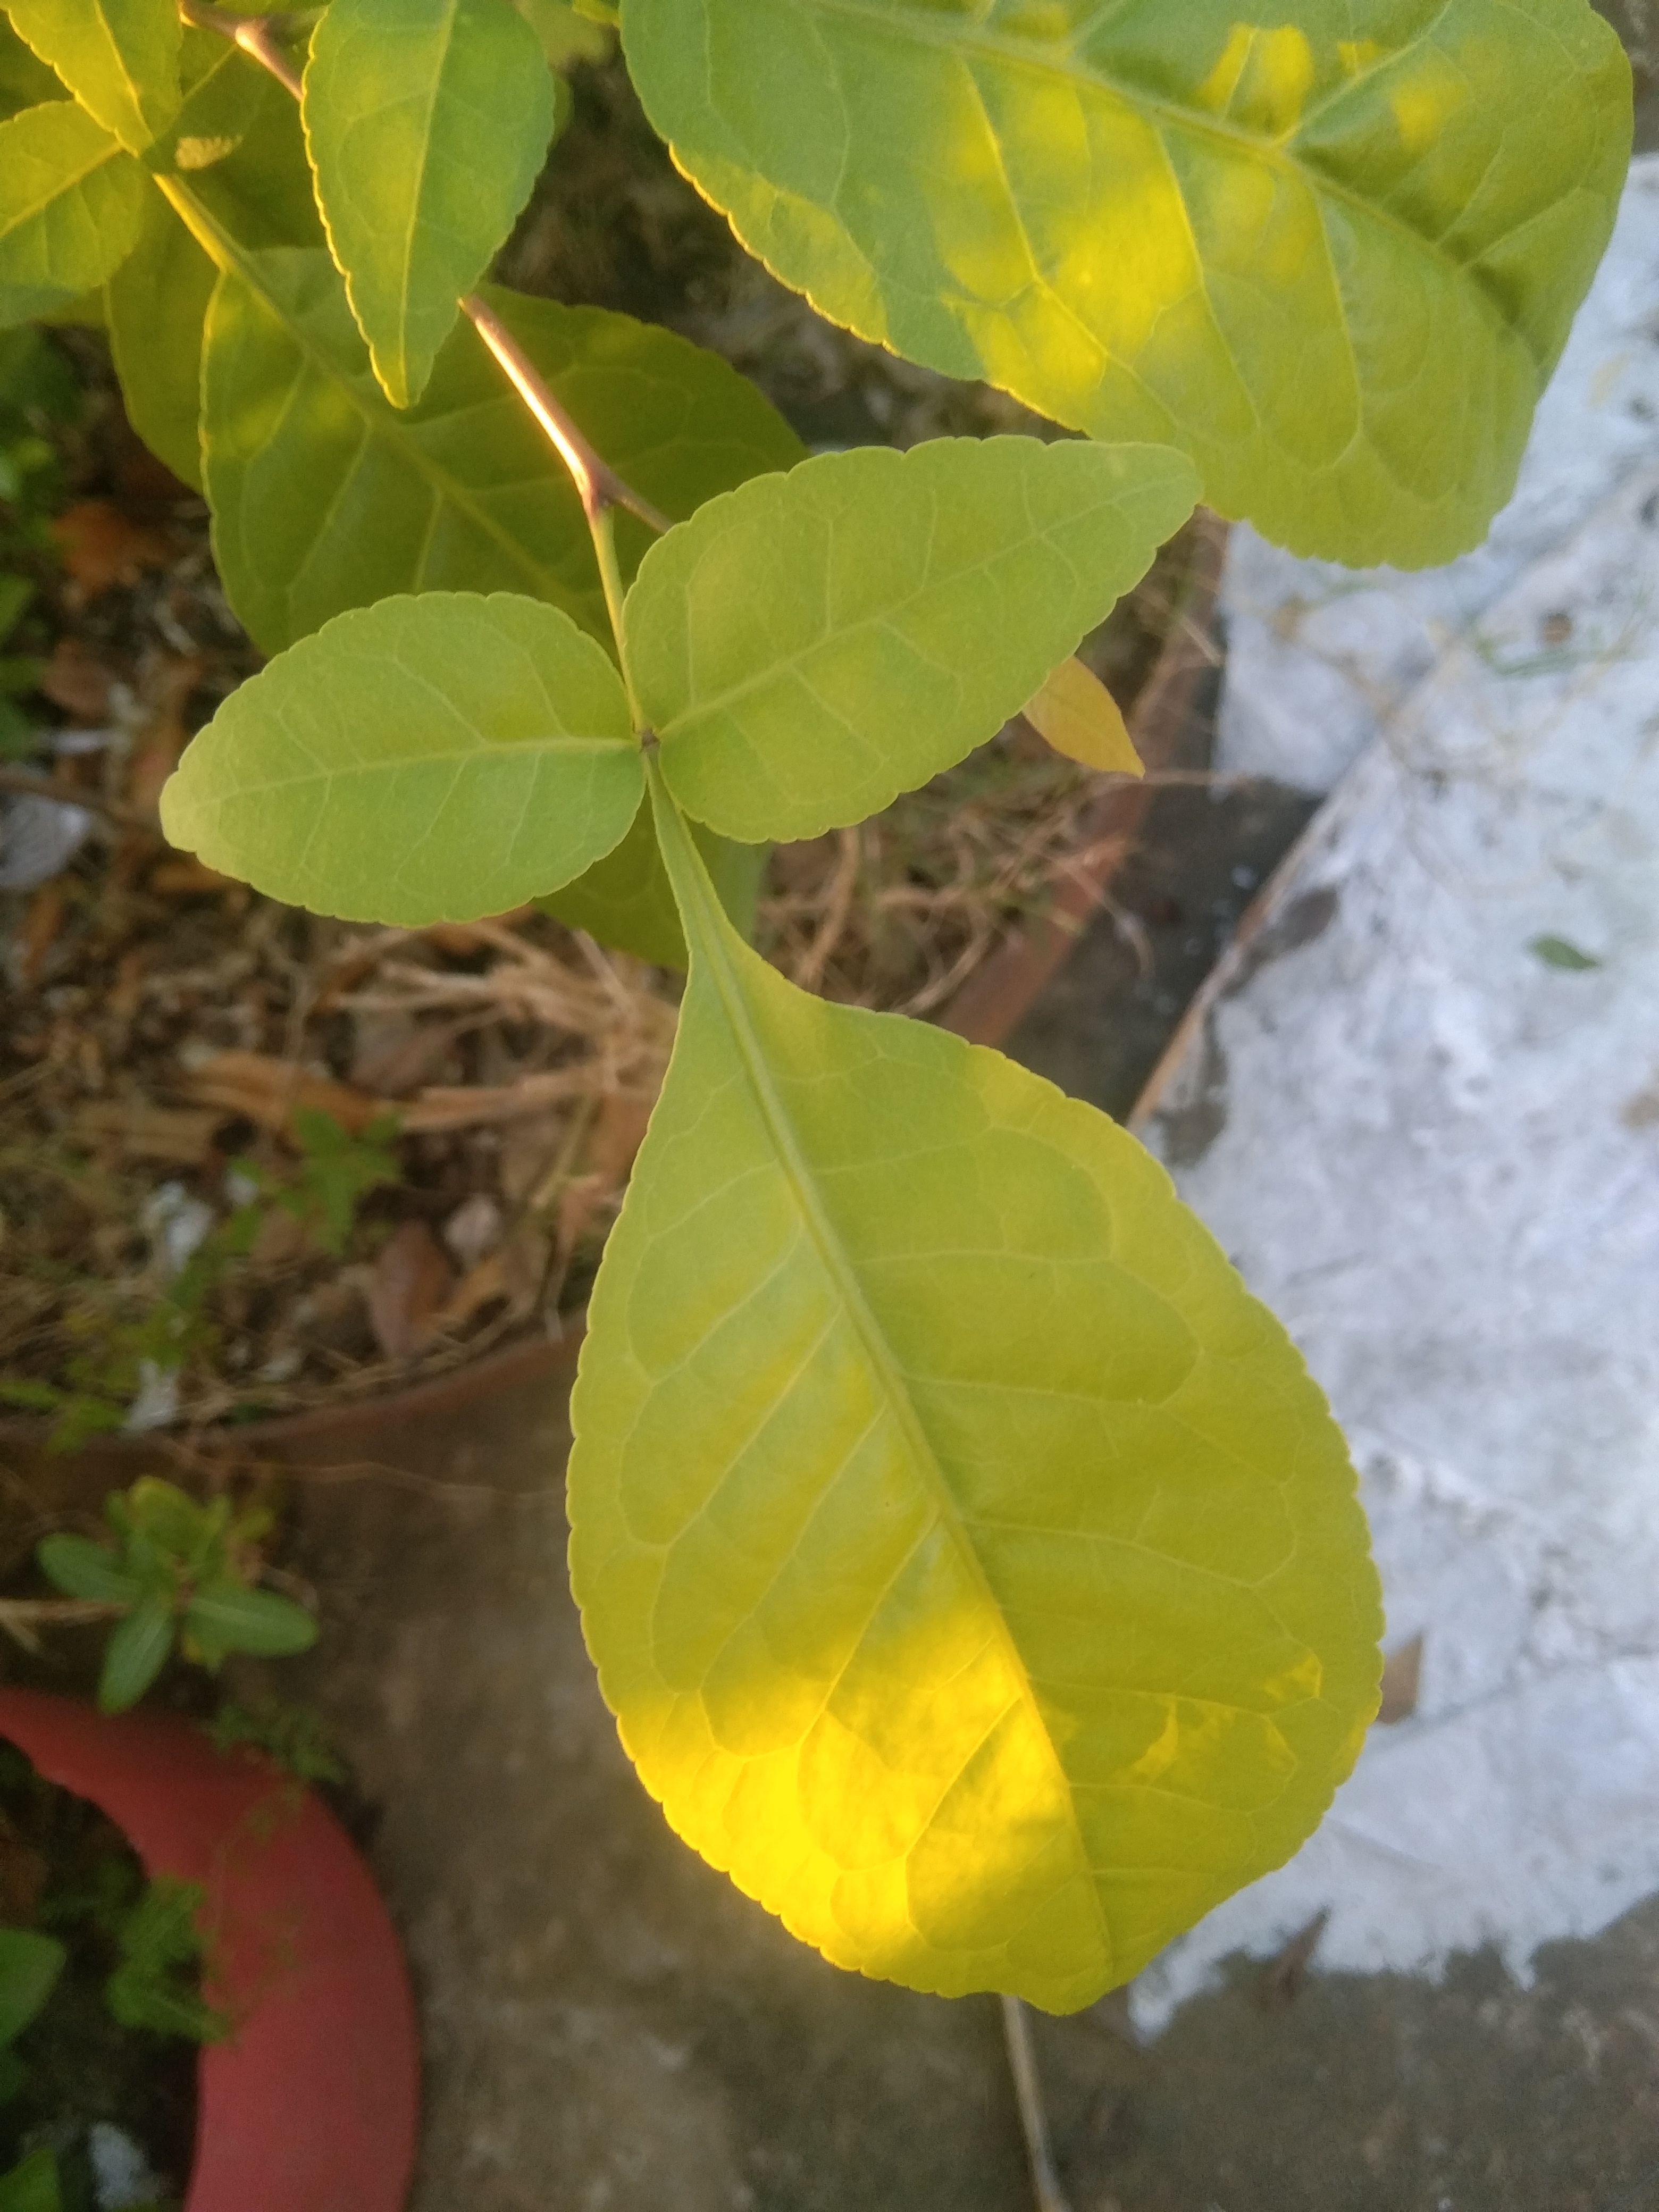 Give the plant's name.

wood apple
